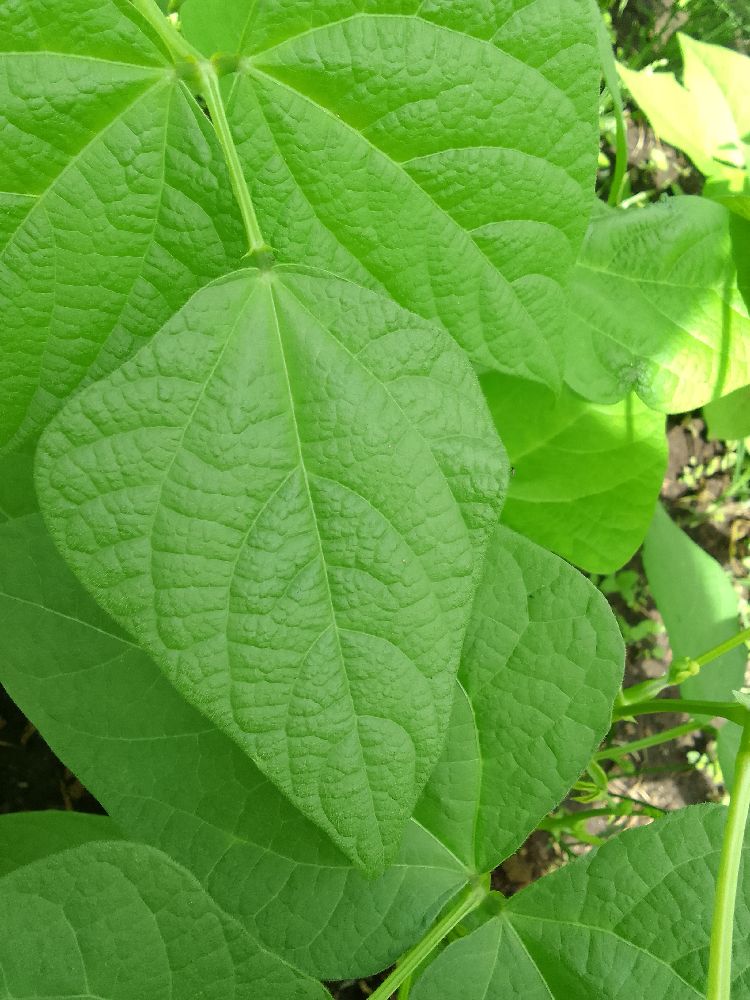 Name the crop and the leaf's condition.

common bean, healthy
